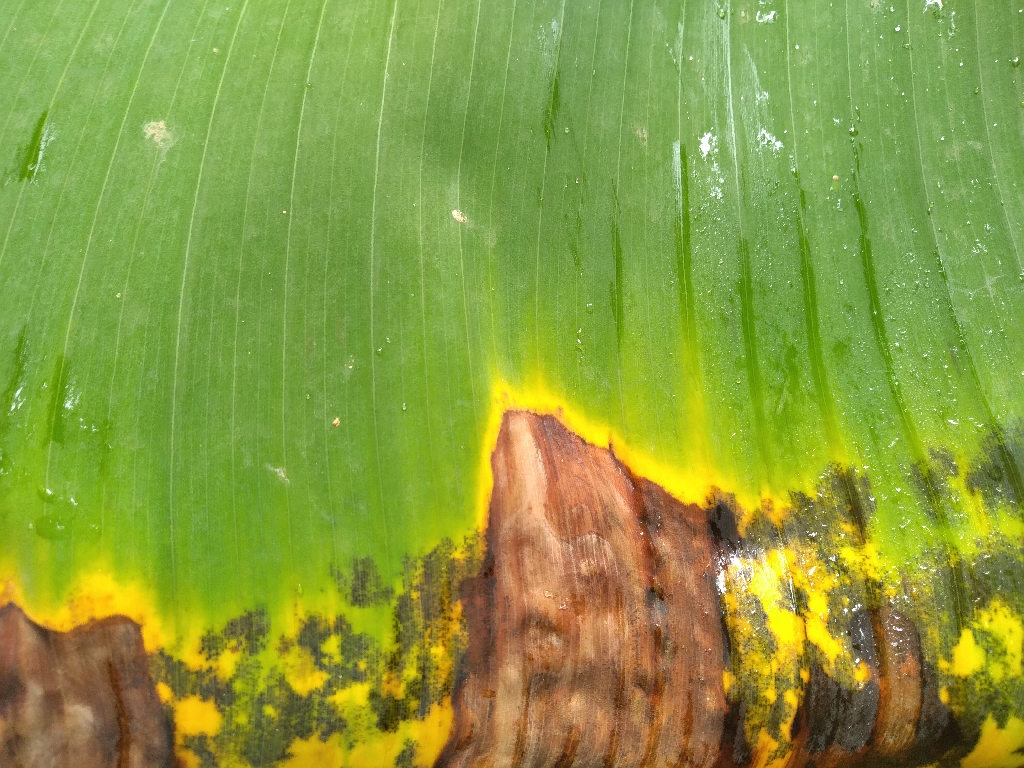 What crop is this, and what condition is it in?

banana, black sigatoka
